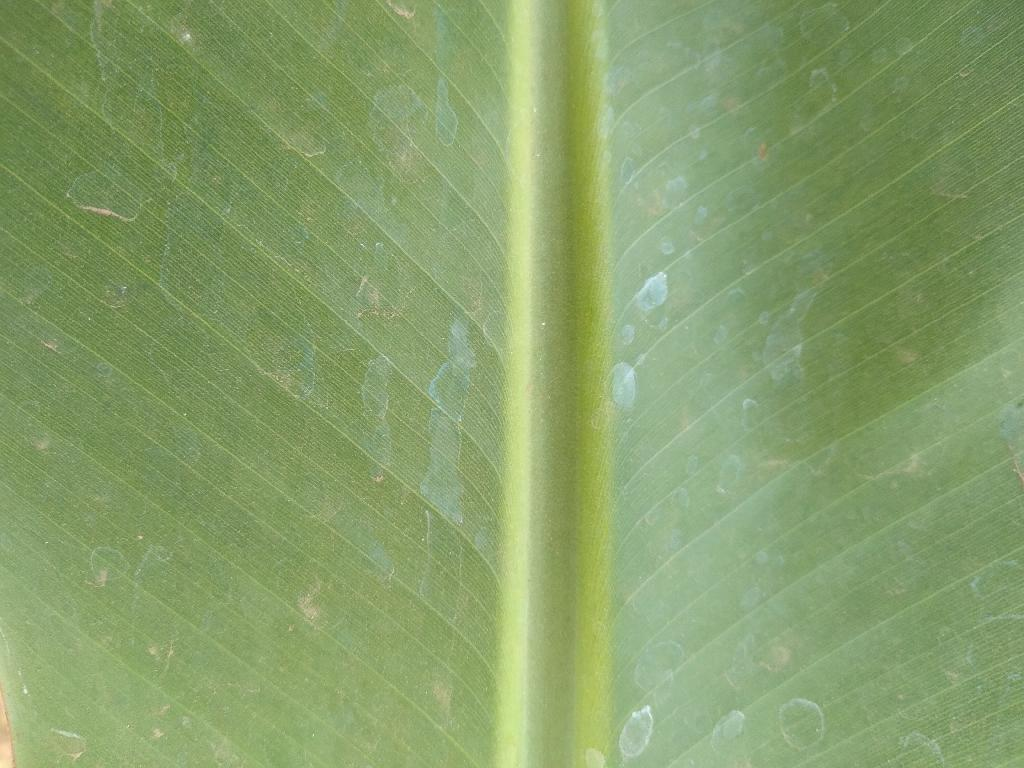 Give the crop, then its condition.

banana, healthy
